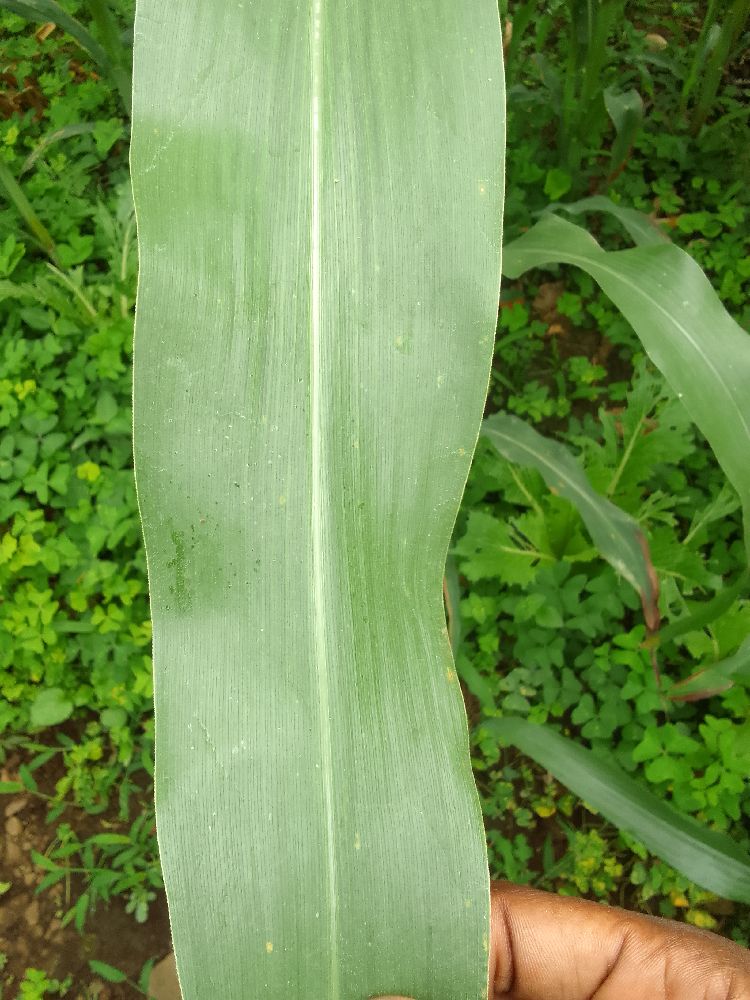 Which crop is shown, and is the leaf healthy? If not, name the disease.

maize, healthy
